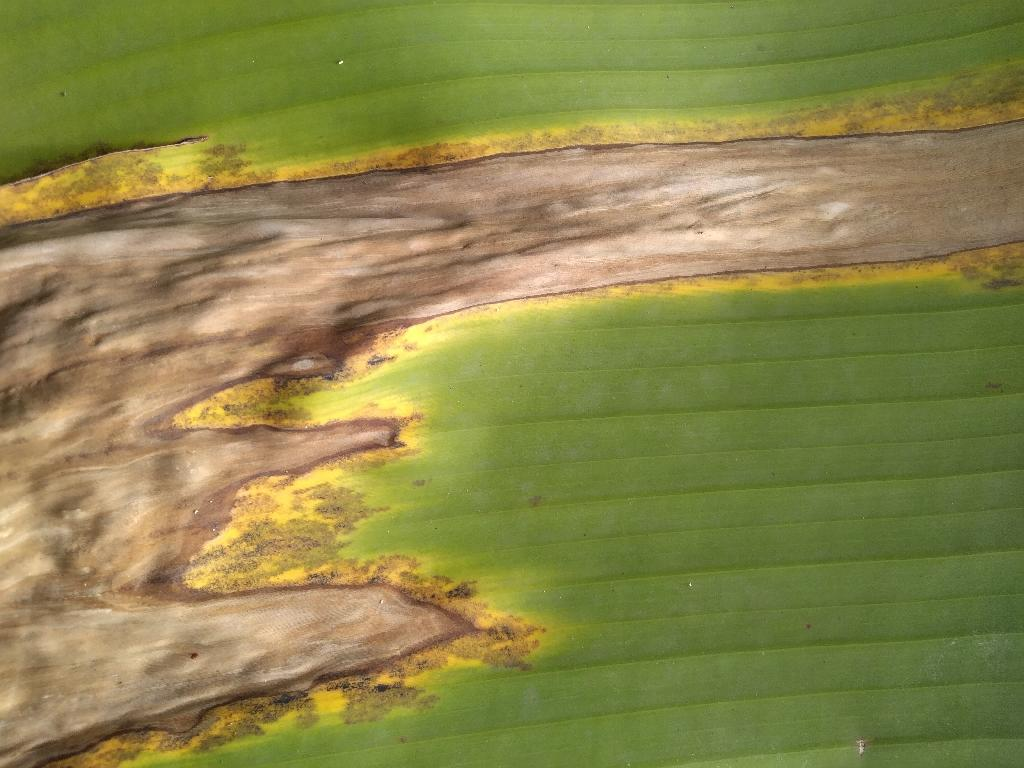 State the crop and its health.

banana, black sigatoka
